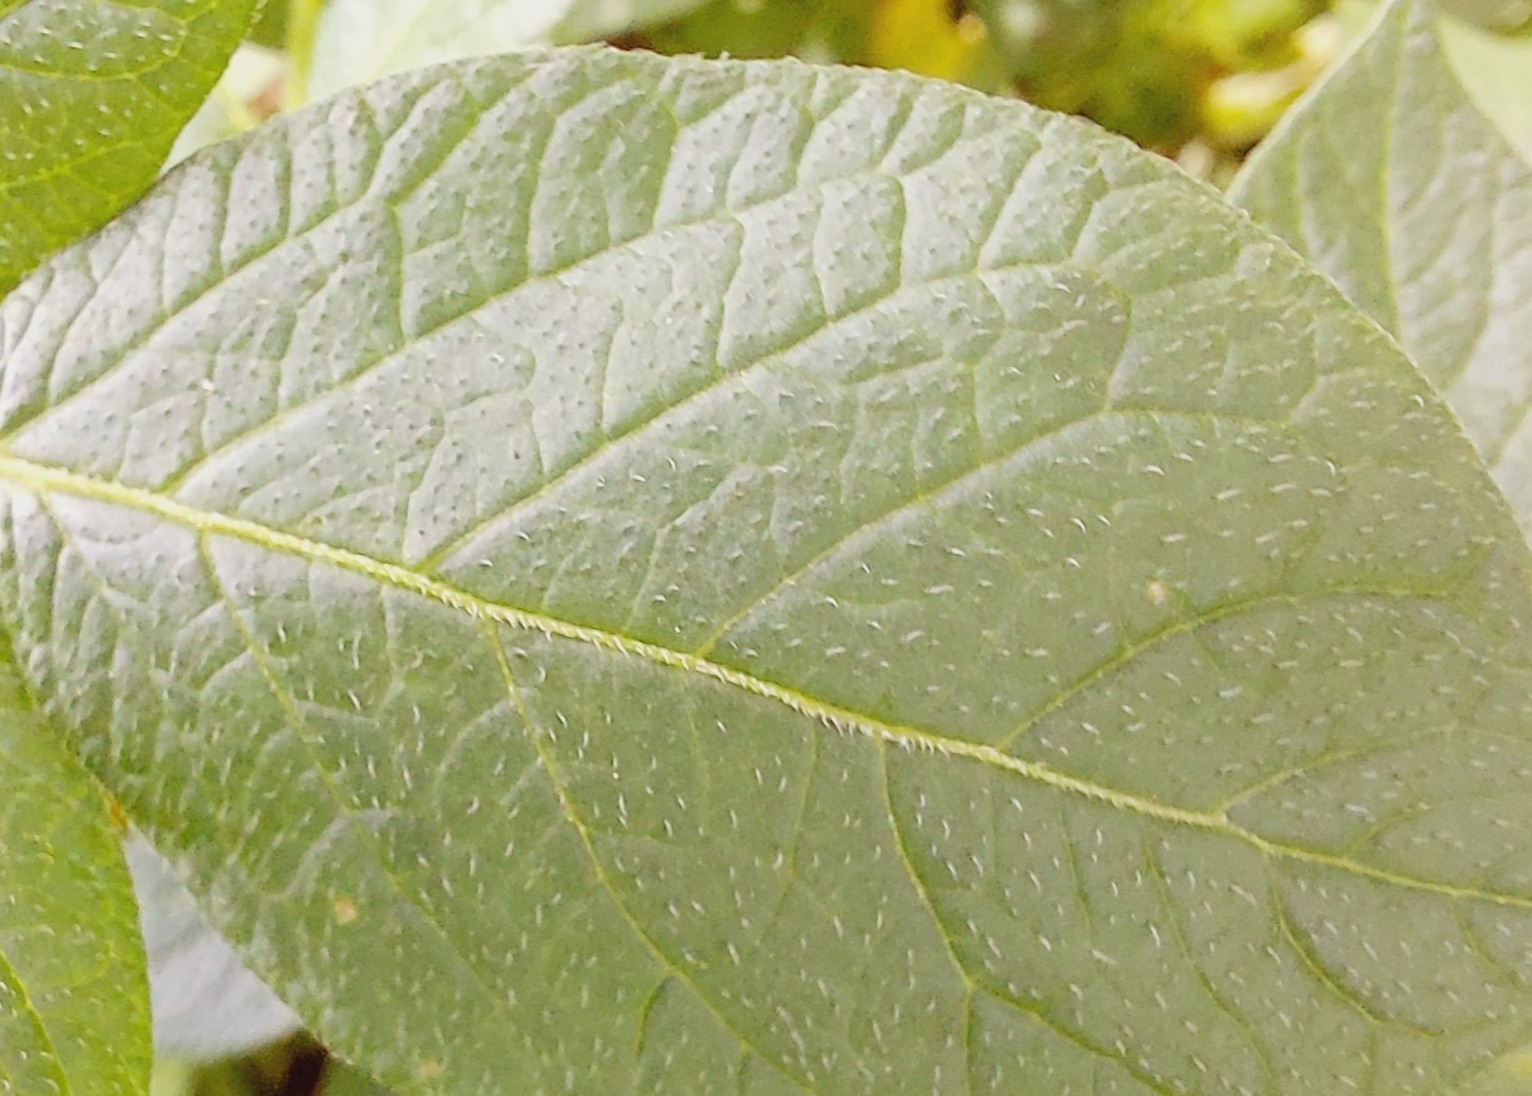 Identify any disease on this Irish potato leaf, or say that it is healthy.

healthy
